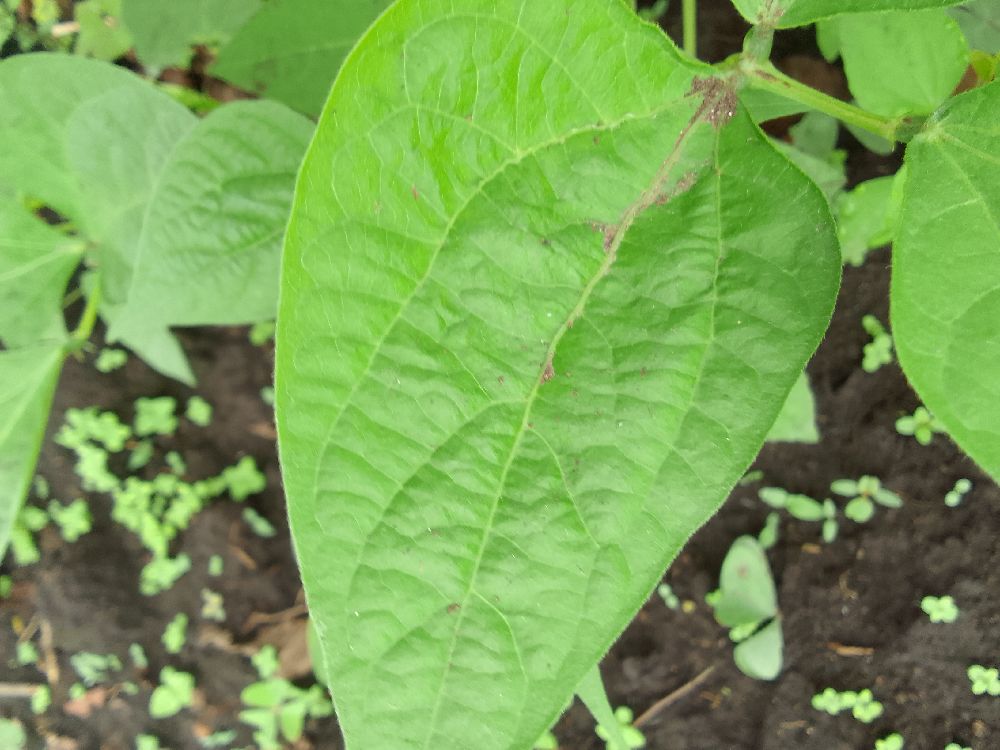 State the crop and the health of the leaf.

common bean, healthy
